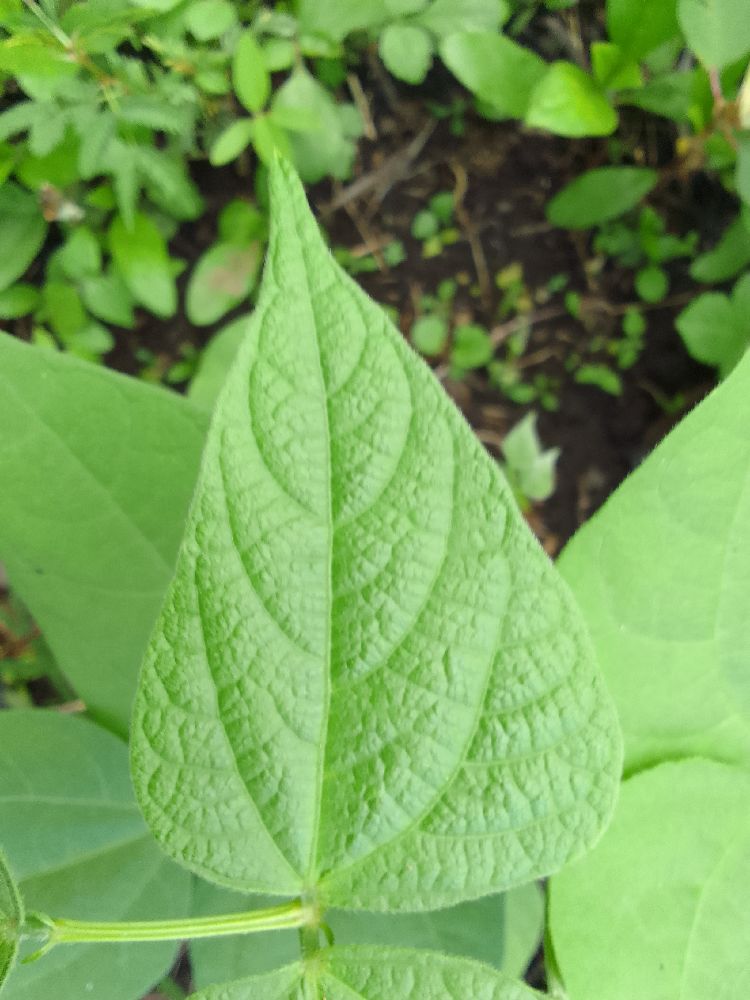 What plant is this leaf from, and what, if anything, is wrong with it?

common bean, healthy
